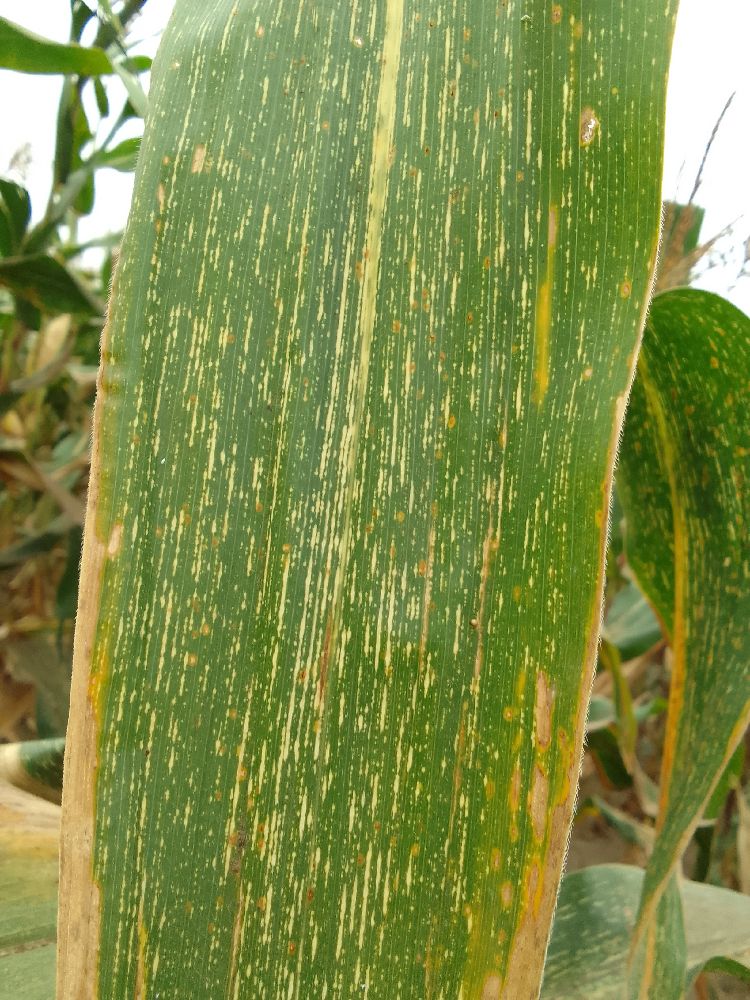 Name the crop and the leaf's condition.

maize, maize streak virus
